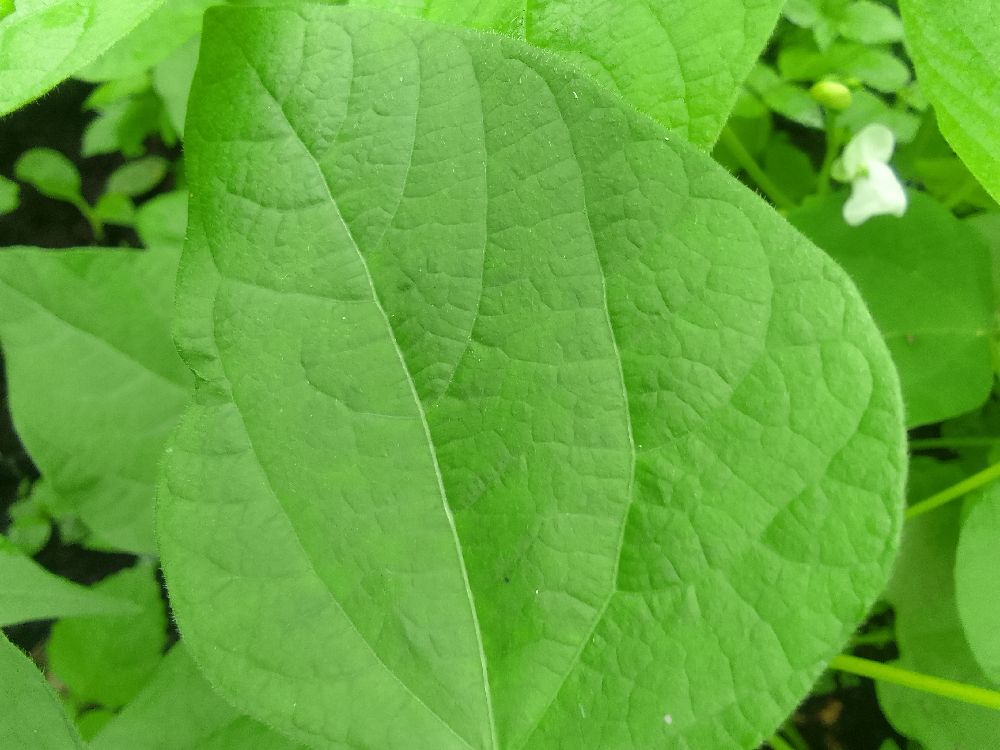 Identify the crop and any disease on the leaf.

common bean, healthy
